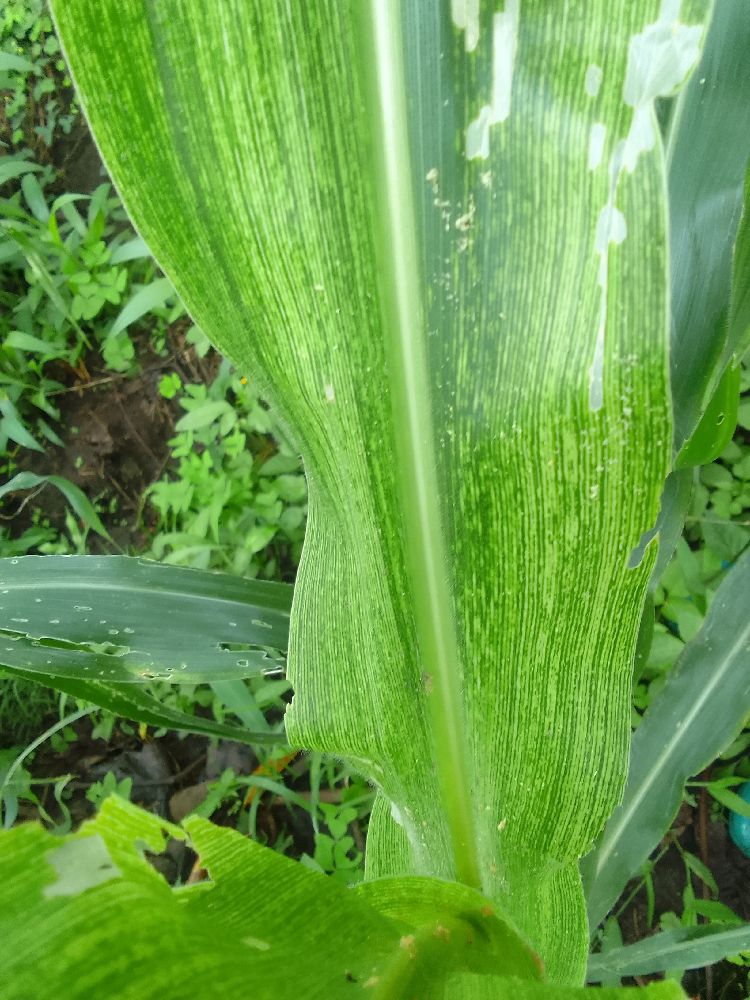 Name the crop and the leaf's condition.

maize, maize streak virus
